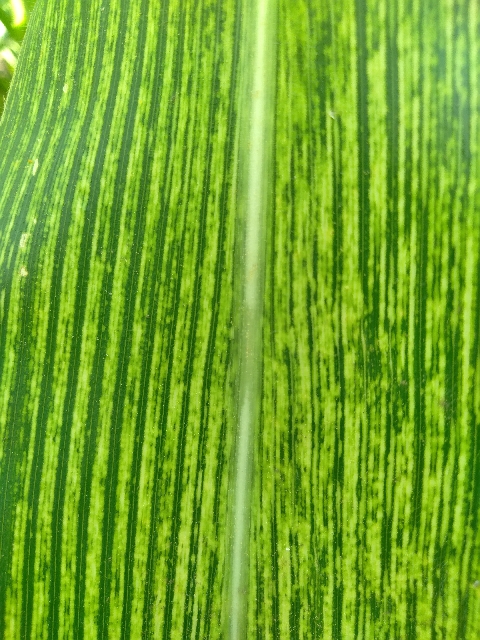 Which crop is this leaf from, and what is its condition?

maize, maize streak virus
